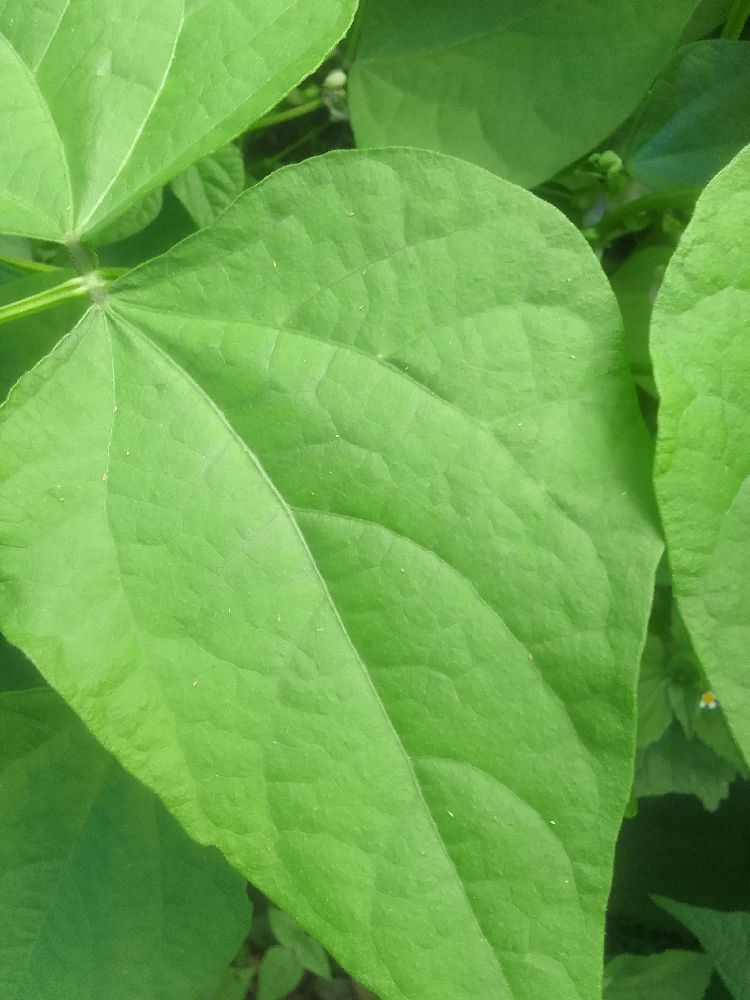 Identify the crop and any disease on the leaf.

common bean, healthy
